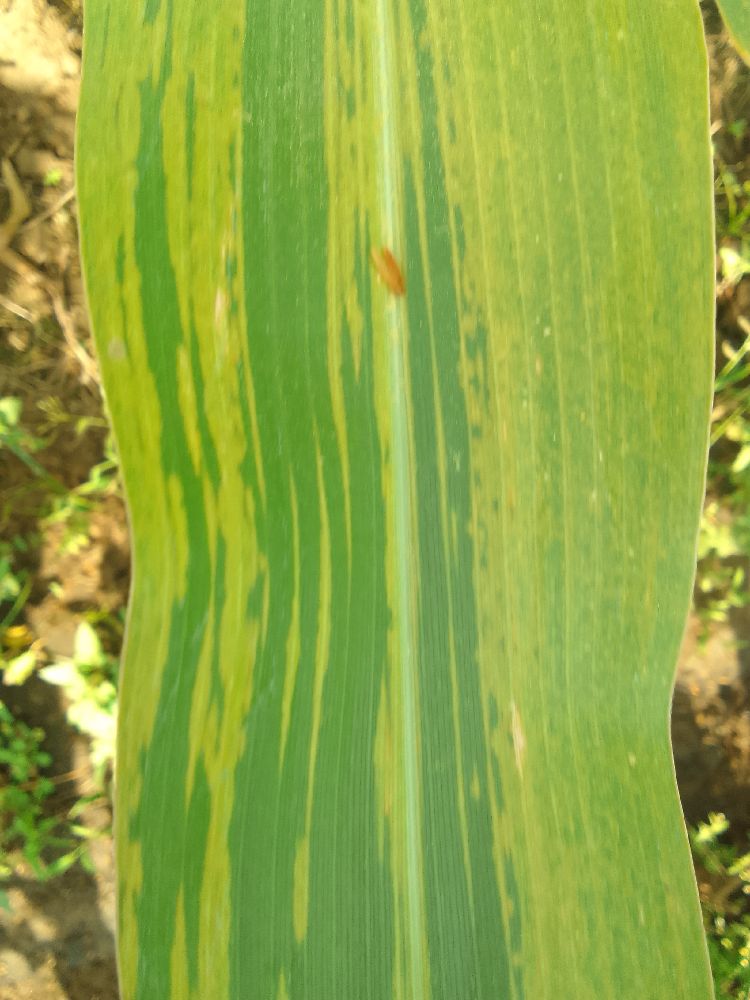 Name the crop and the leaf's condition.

maize, maize lethal necrosis
